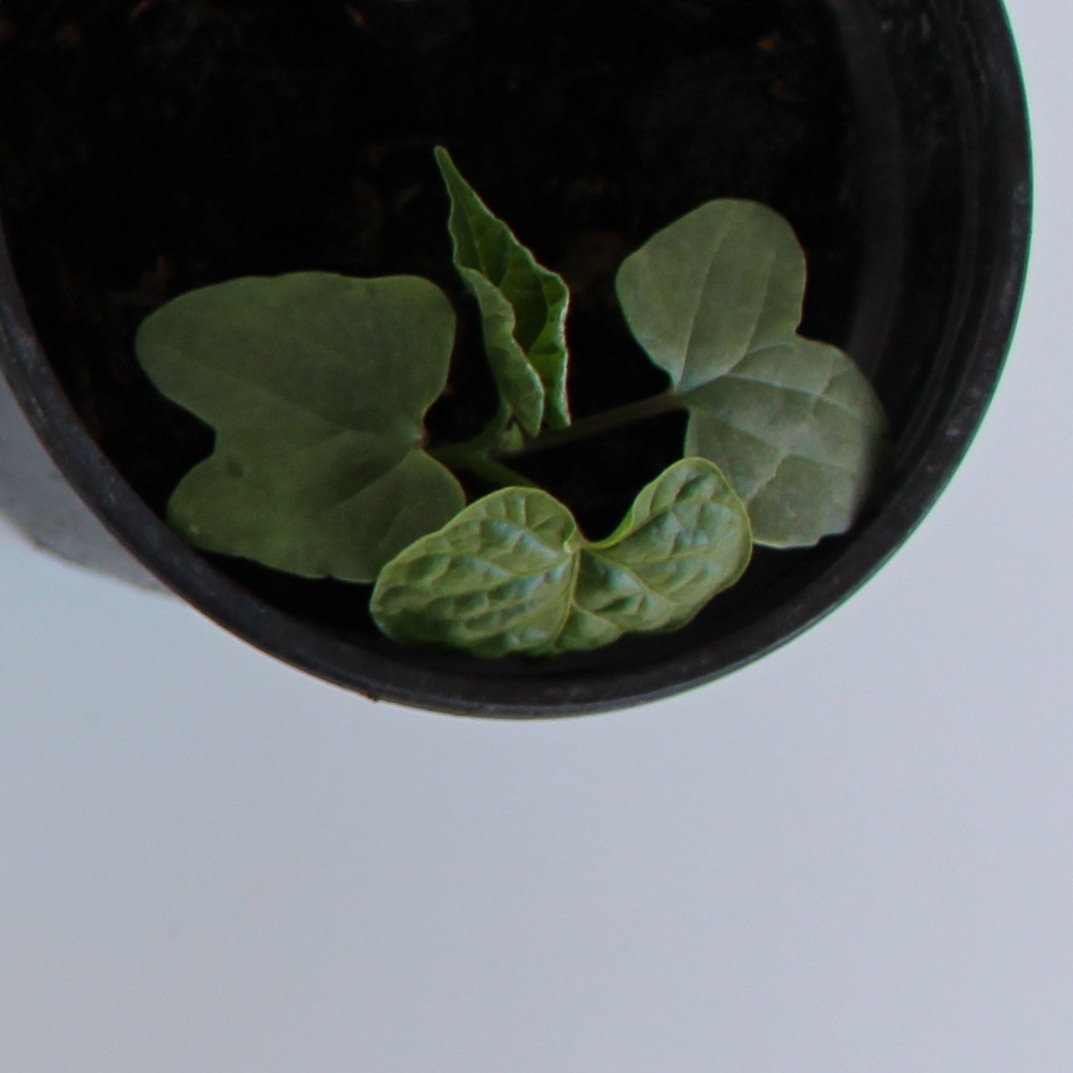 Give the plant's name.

Convolvulus arvensis
